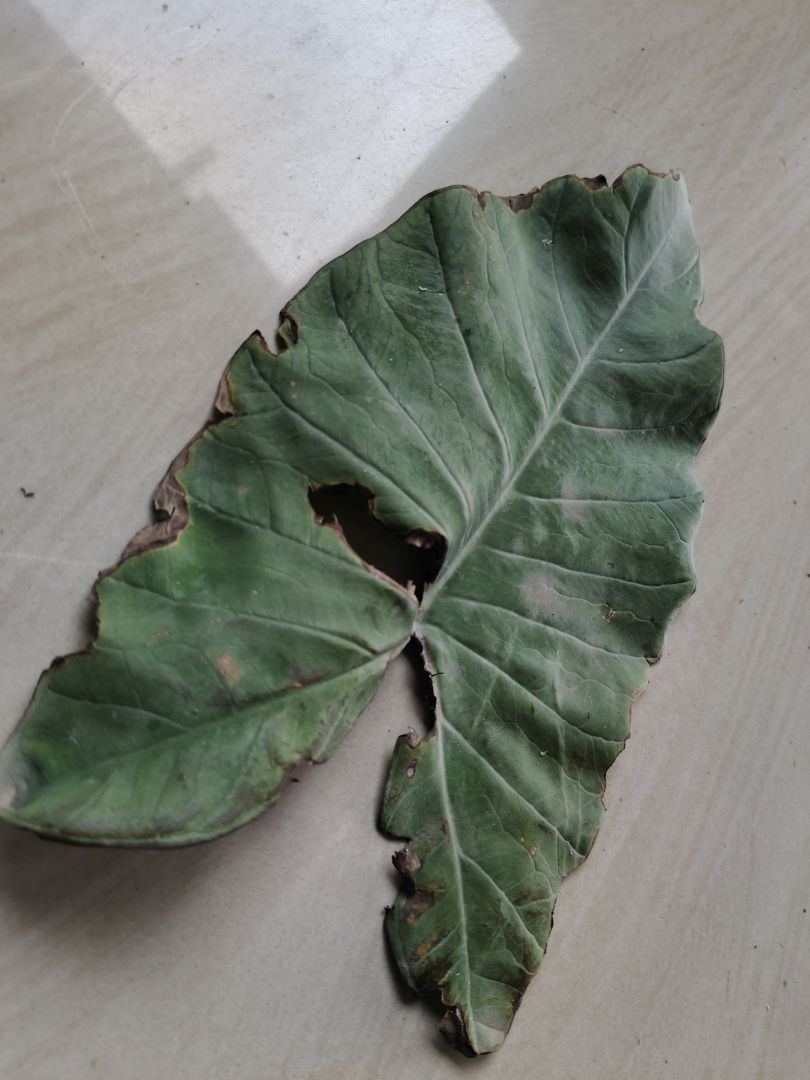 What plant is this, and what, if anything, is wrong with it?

taro, leaf blight
